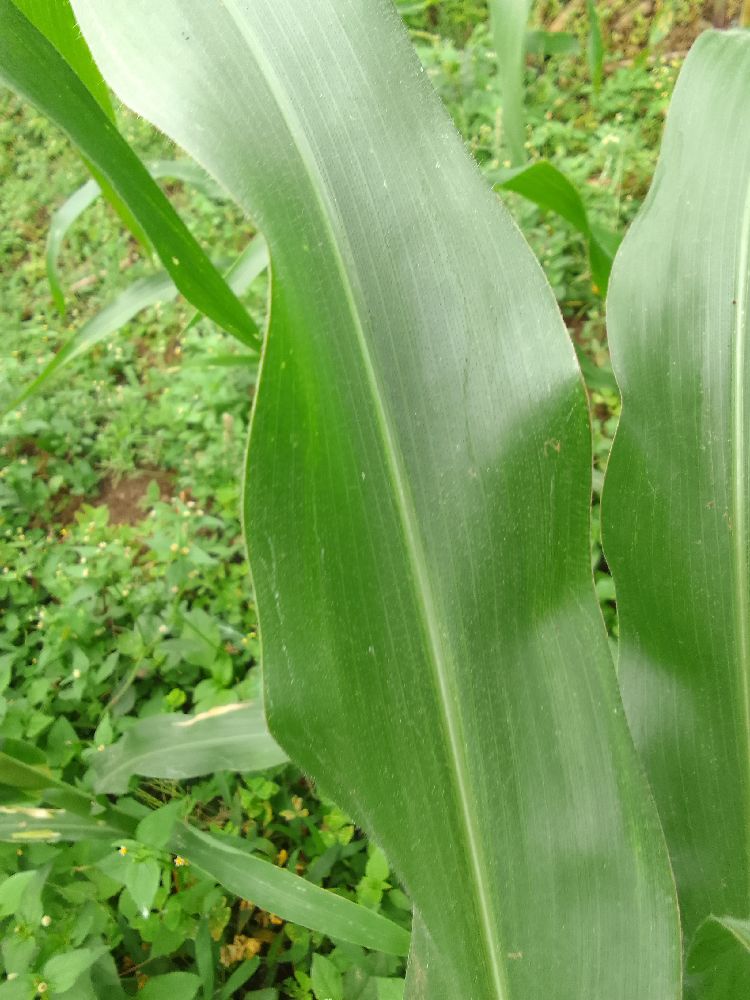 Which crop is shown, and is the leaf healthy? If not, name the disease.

maize, healthy
